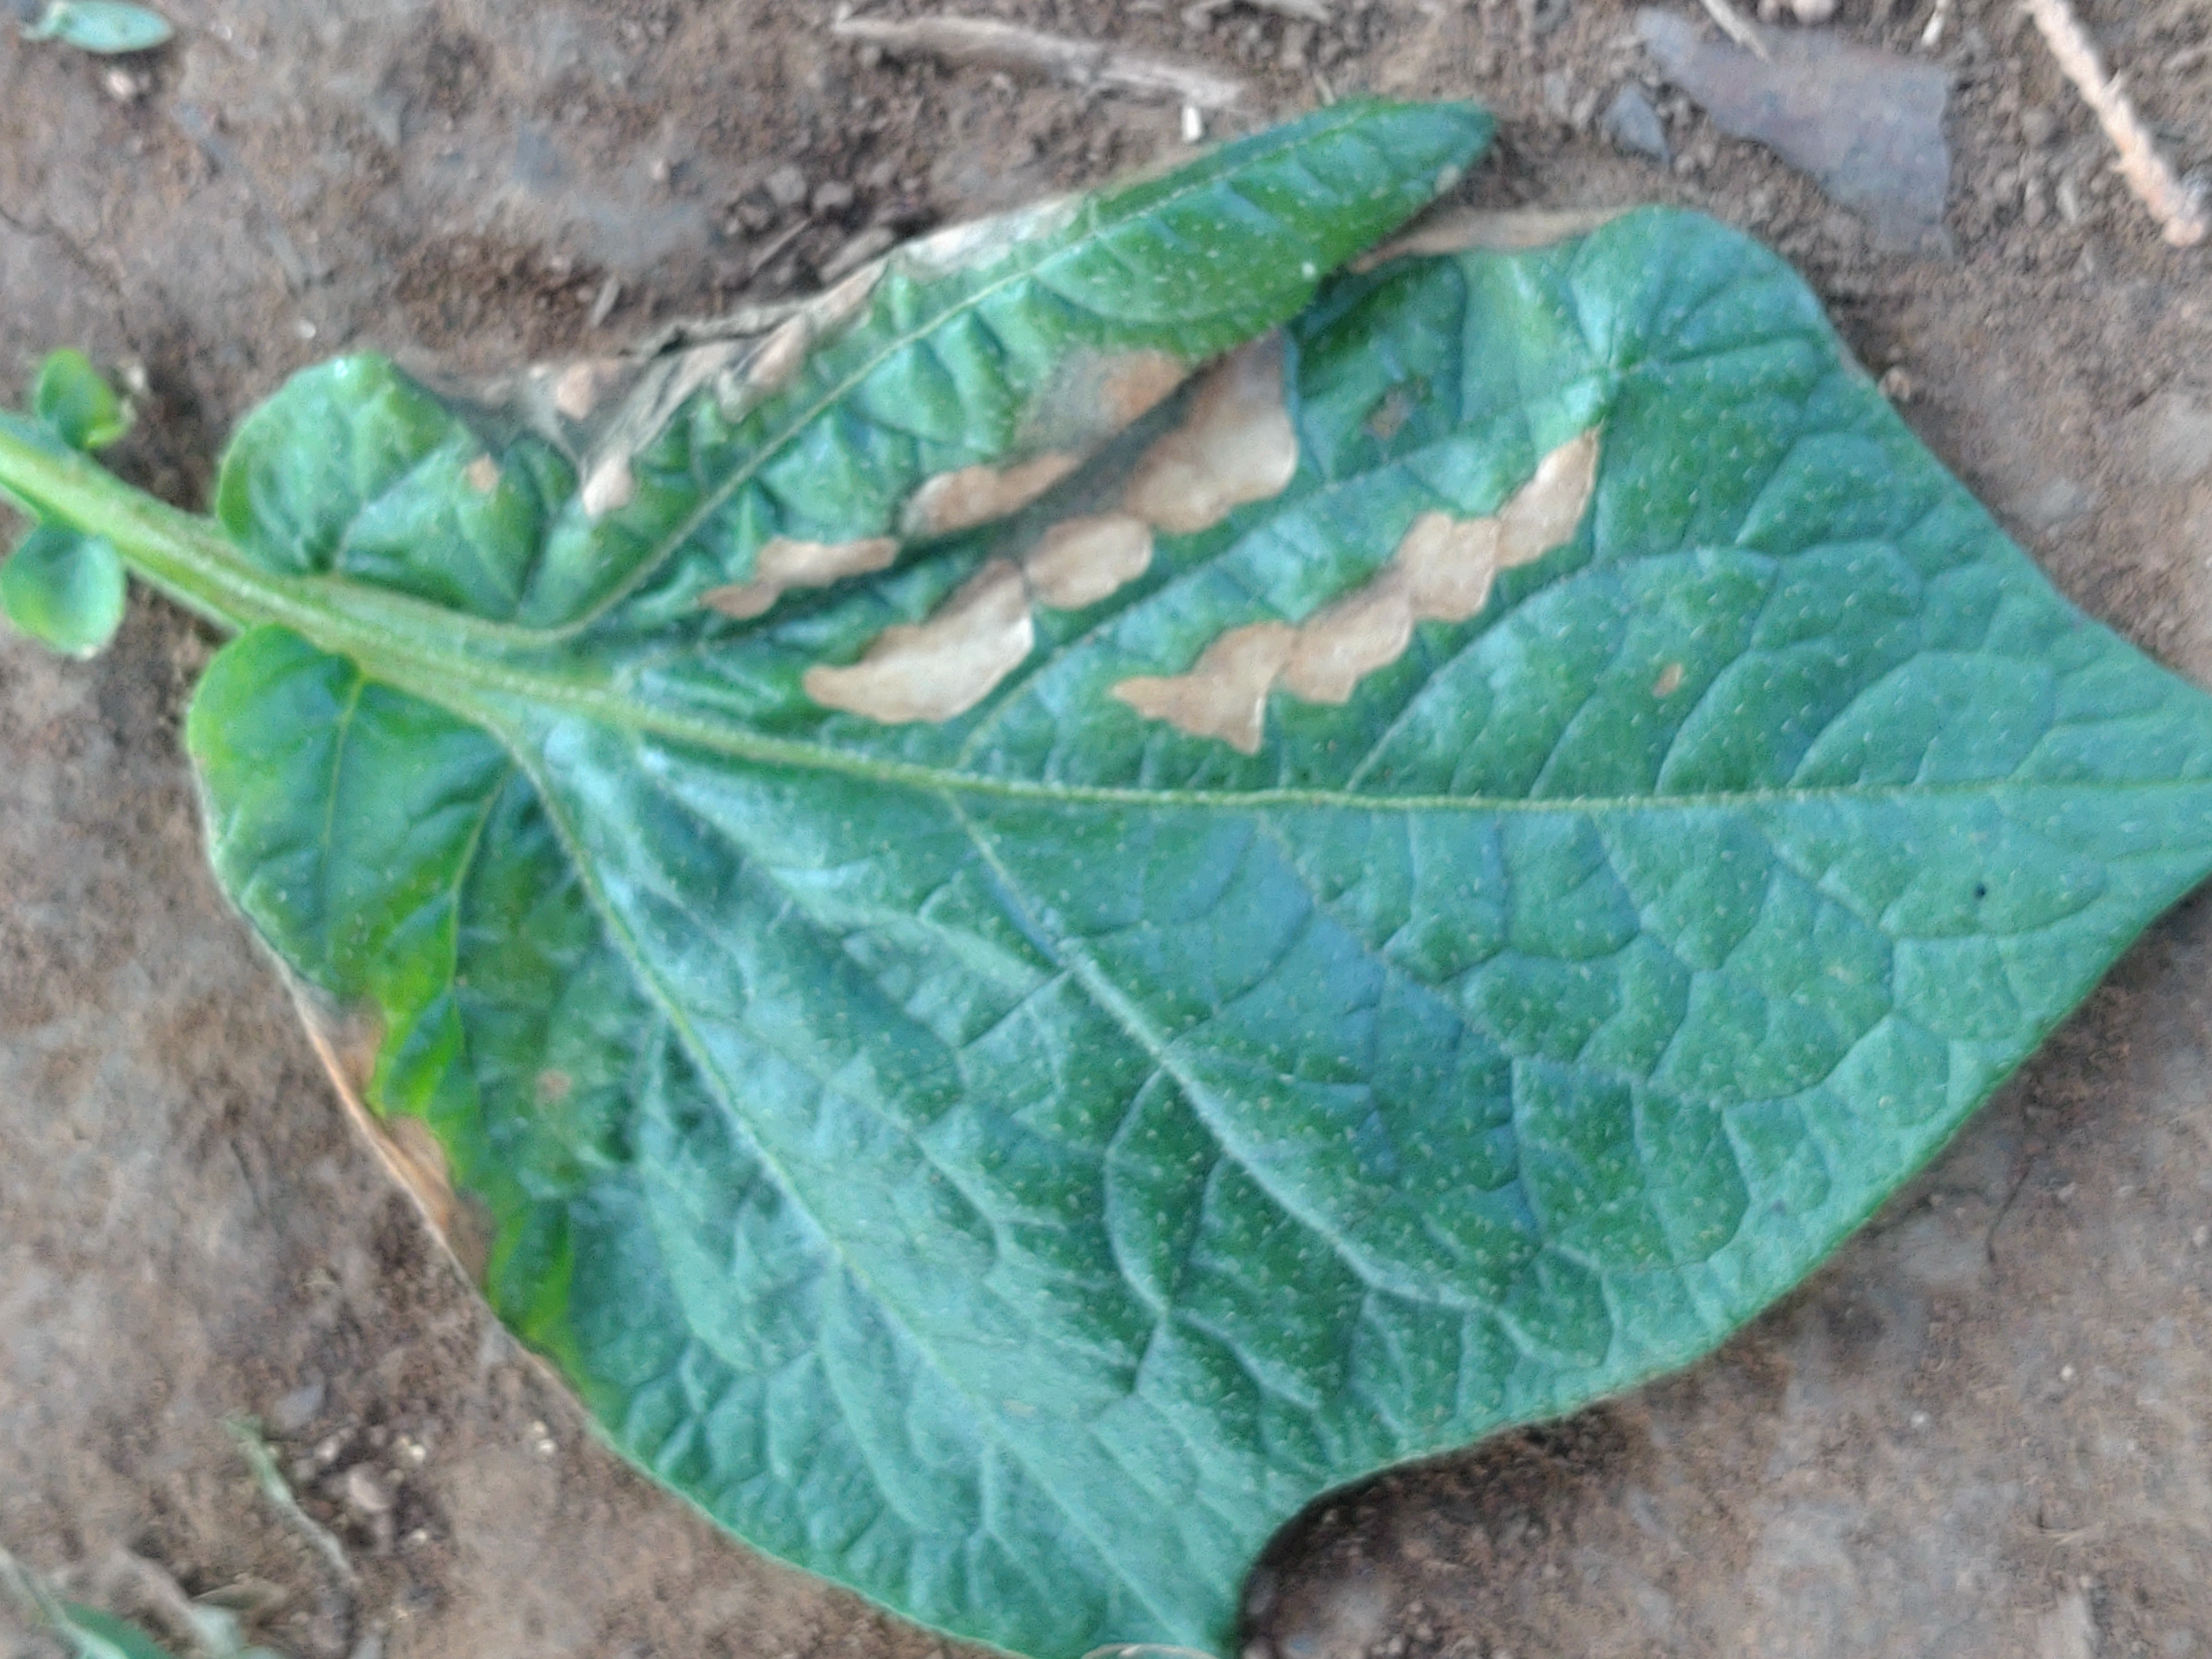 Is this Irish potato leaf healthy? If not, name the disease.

early blight
